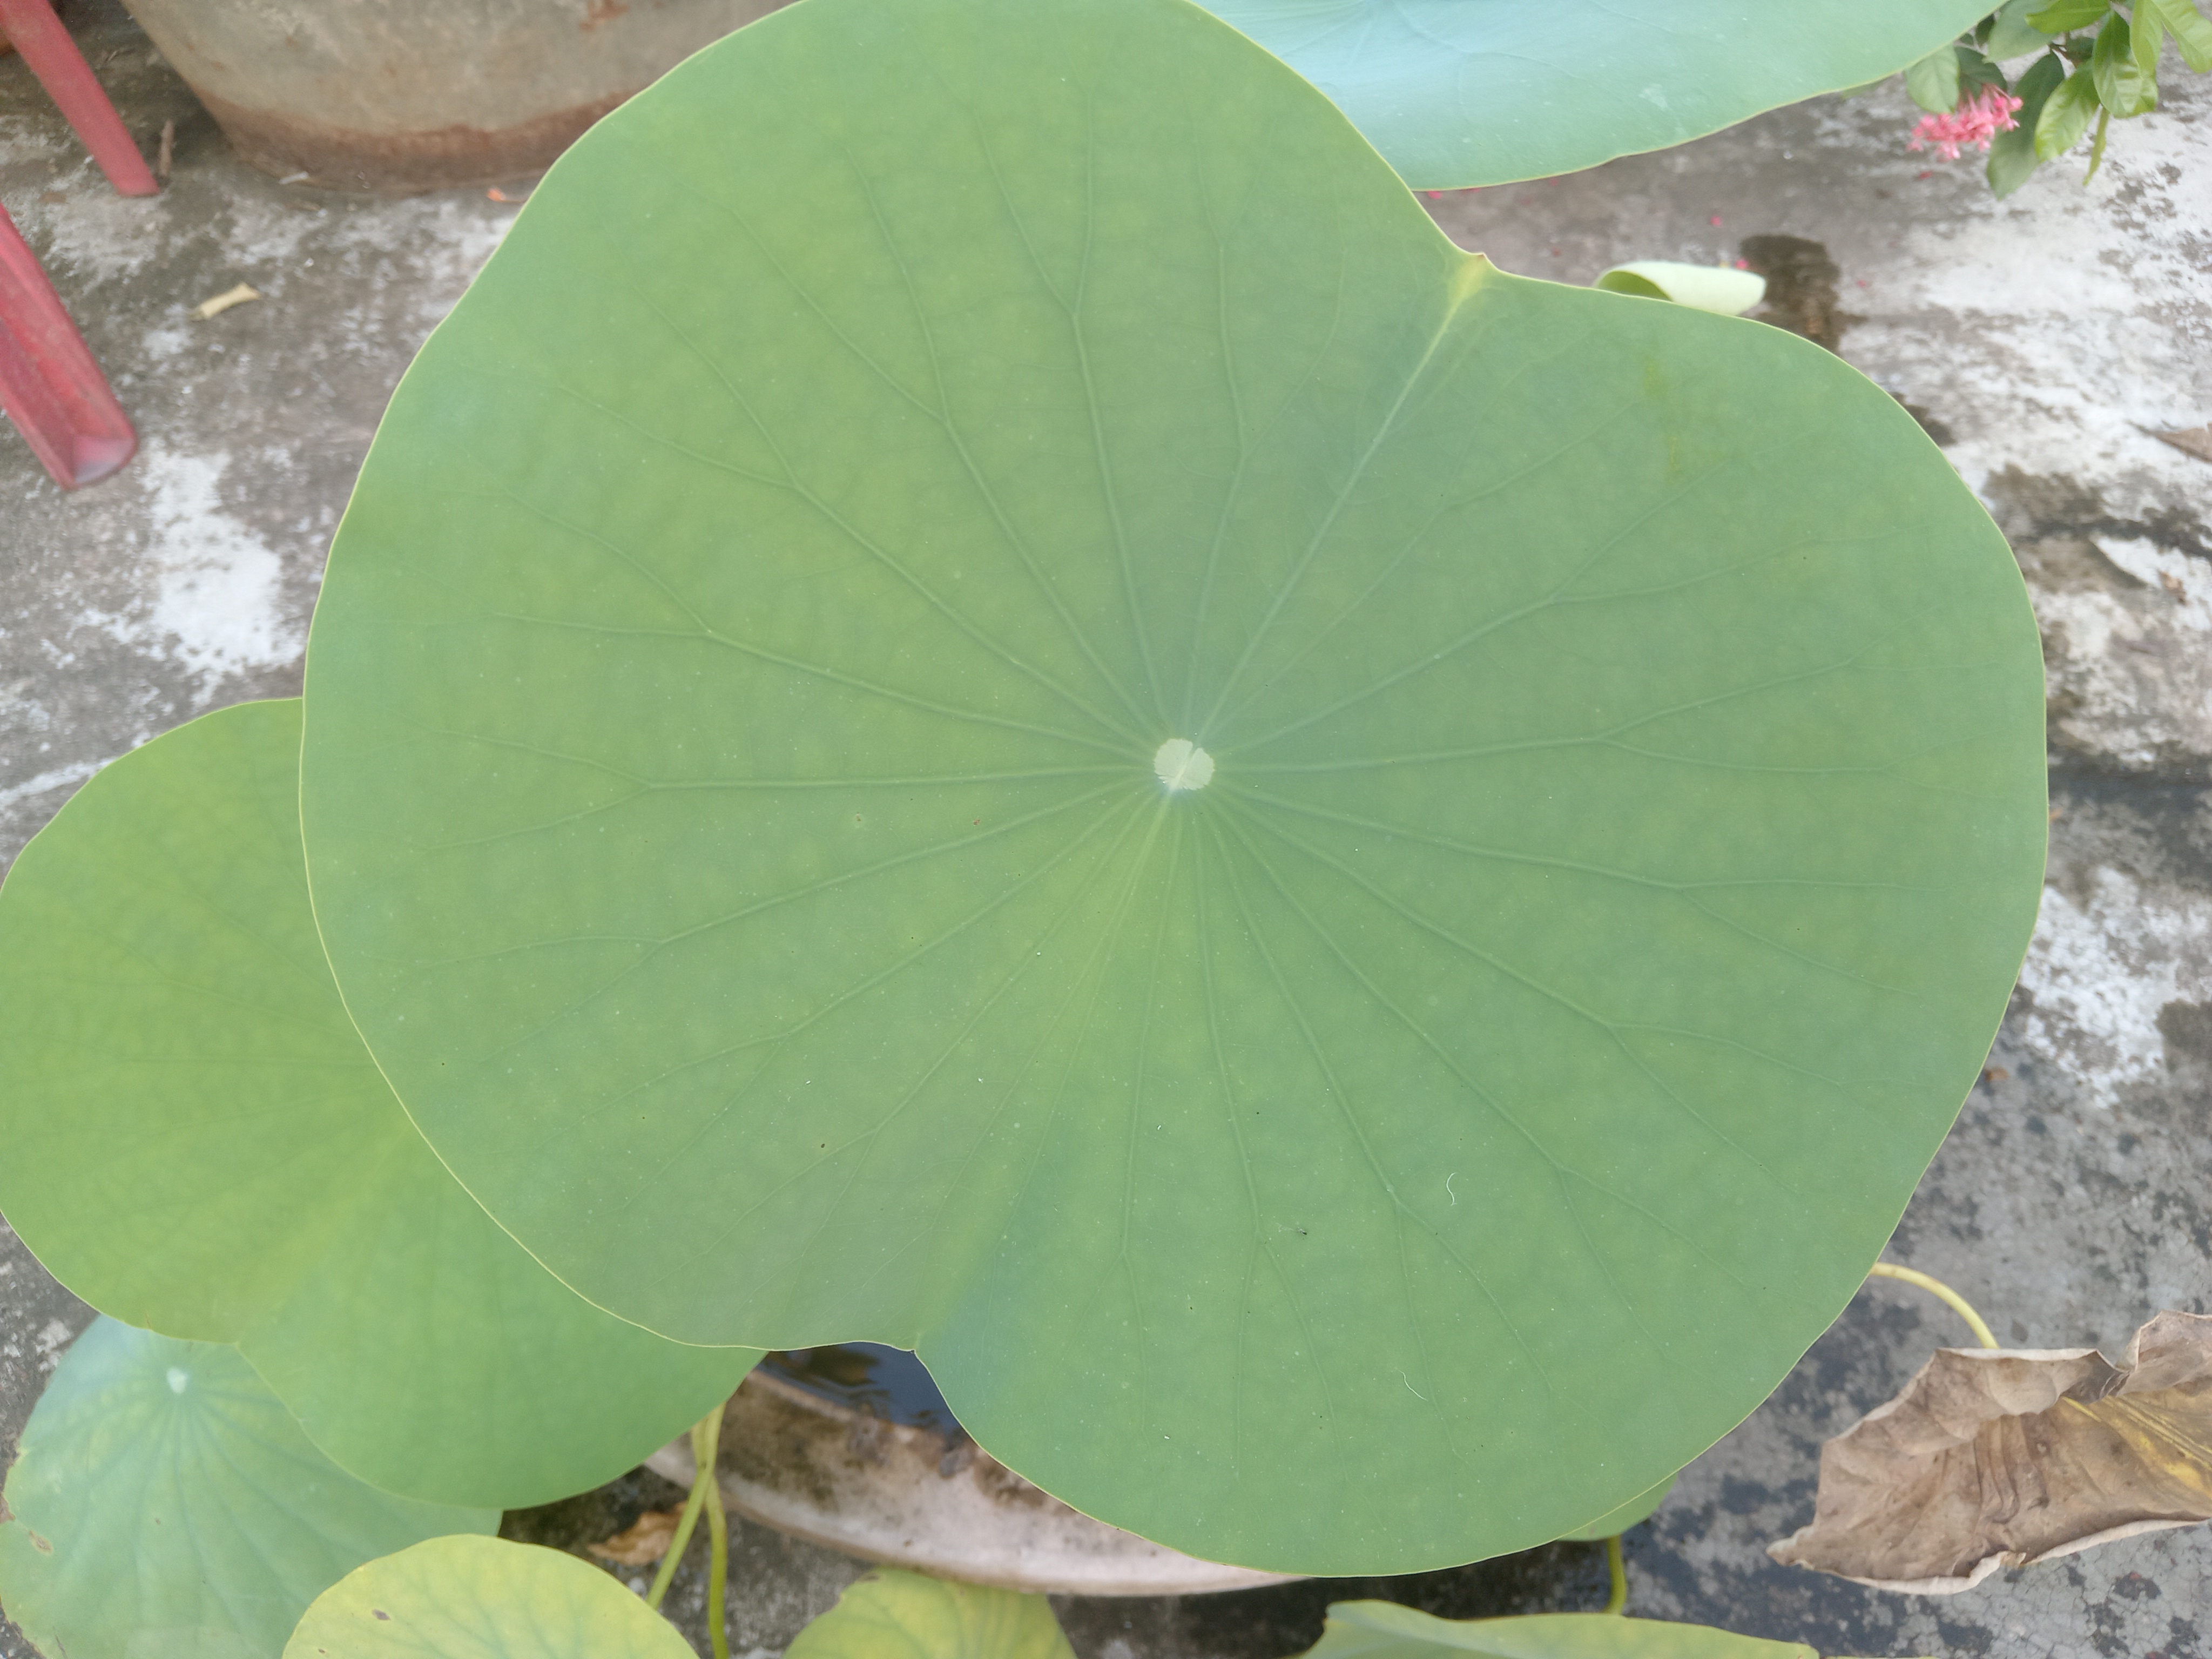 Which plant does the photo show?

lotus
